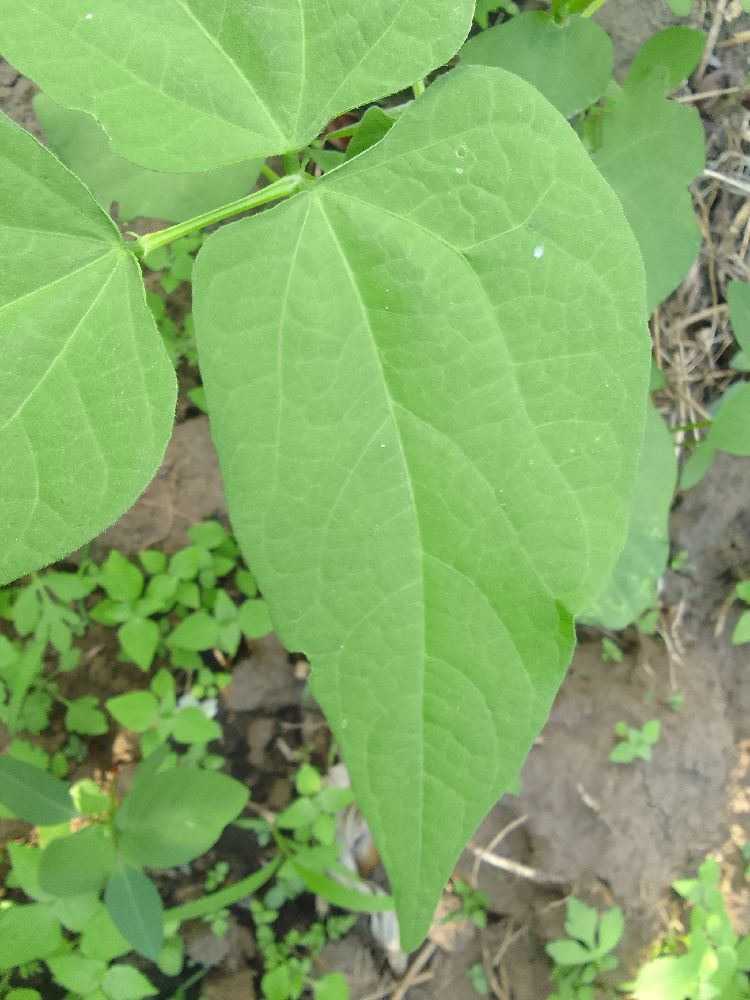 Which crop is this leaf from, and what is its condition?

common bean, healthy
